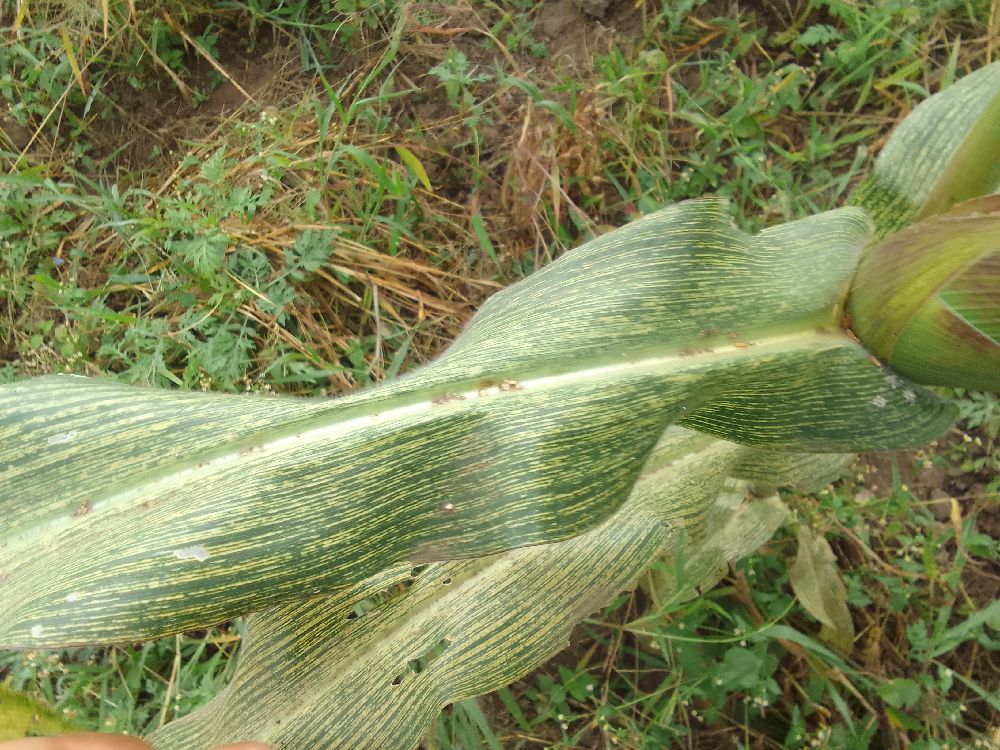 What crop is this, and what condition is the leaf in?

maize, maize streak virus
